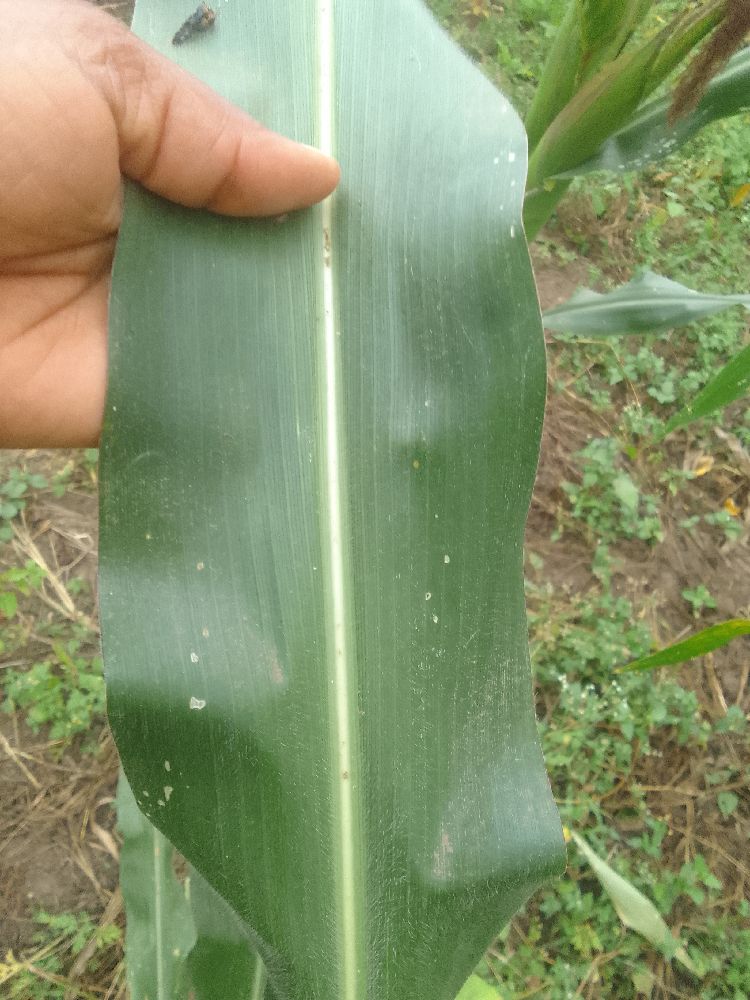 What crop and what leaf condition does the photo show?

maize, healthy
